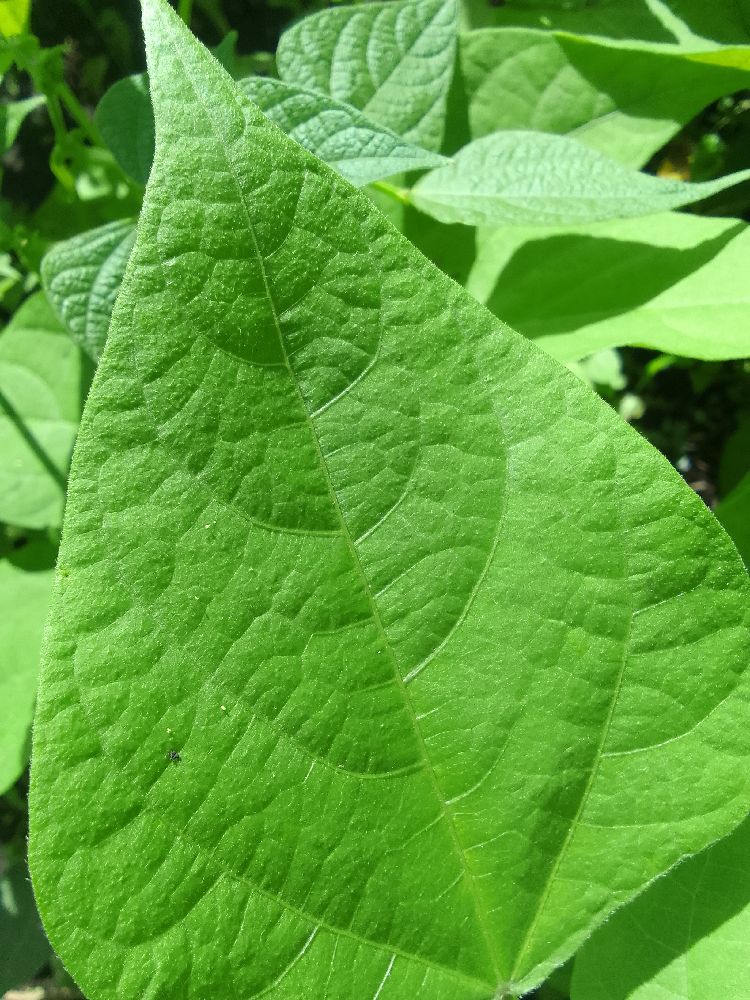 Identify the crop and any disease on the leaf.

common bean, healthy
